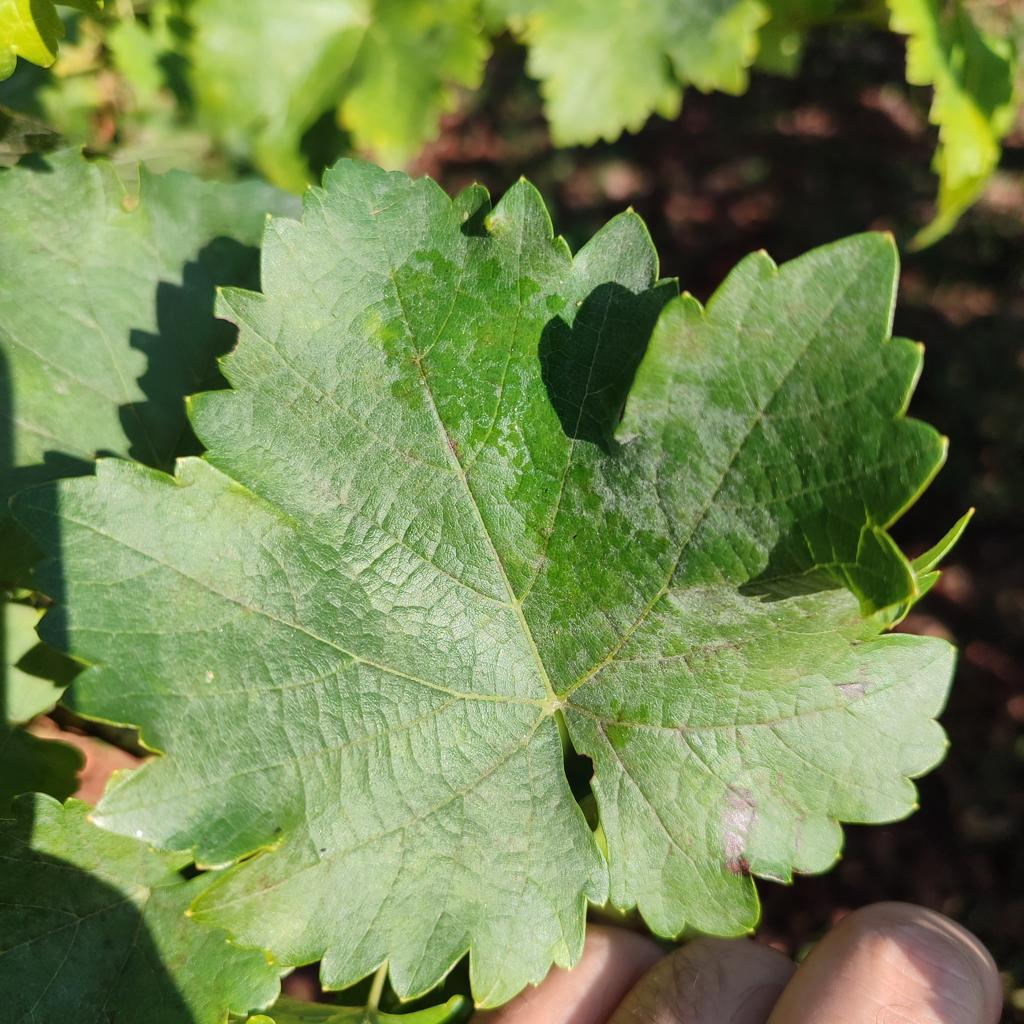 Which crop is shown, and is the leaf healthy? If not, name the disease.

grapevine, powdery mildew
